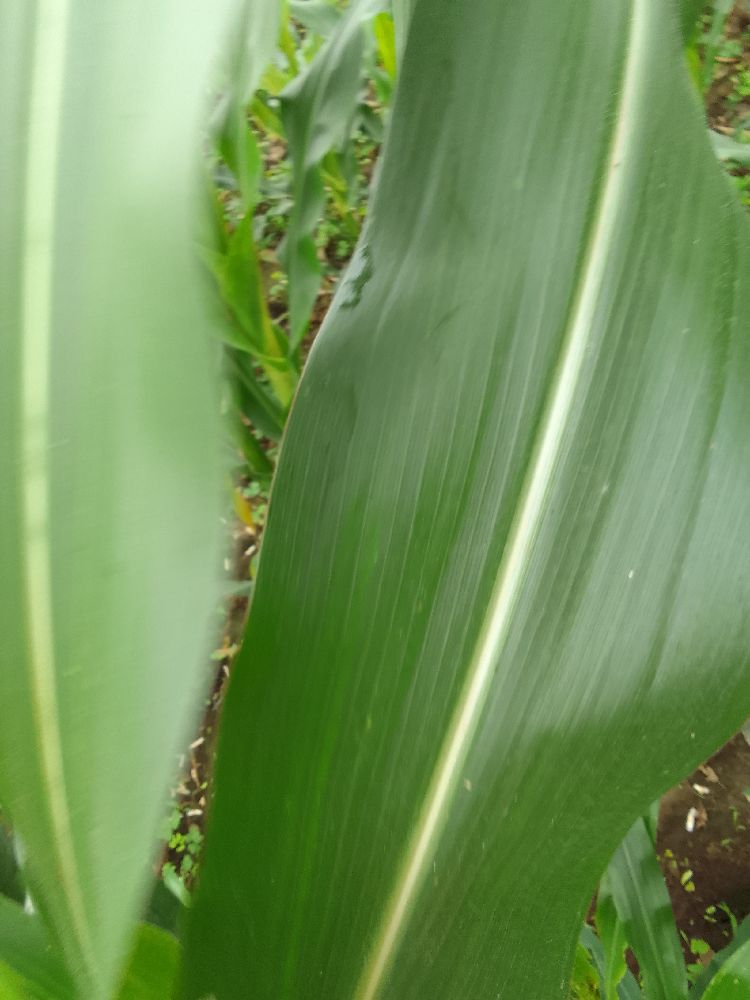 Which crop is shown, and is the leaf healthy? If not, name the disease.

maize, healthy
